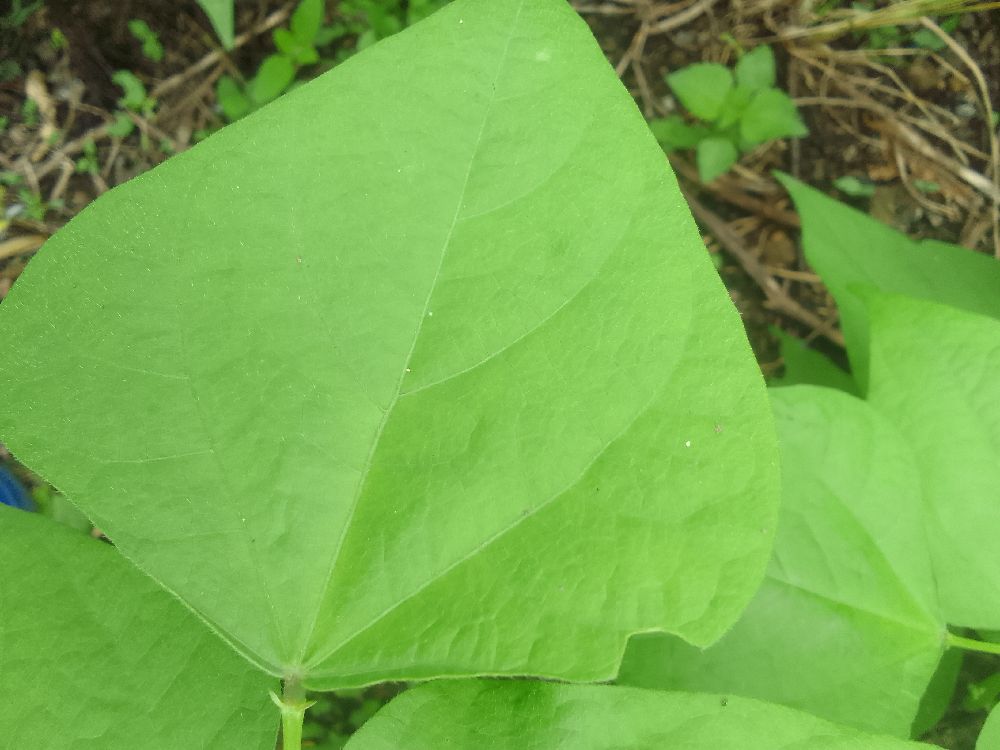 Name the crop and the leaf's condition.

common bean, healthy
